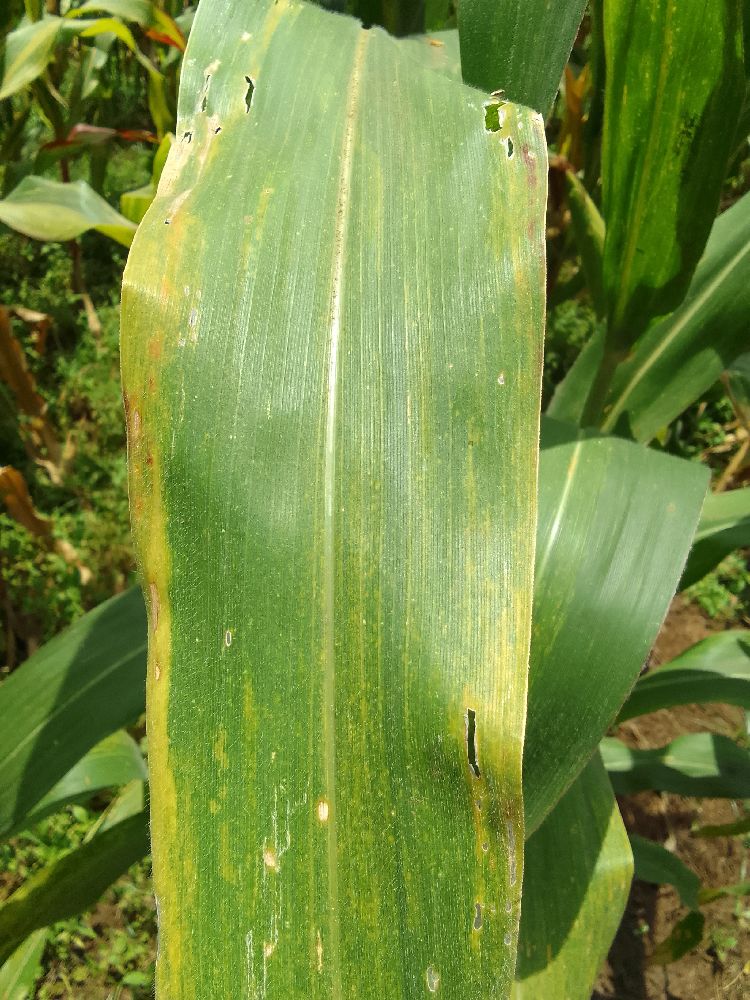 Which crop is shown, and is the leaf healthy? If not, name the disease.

maize, maize lethal necrosis
